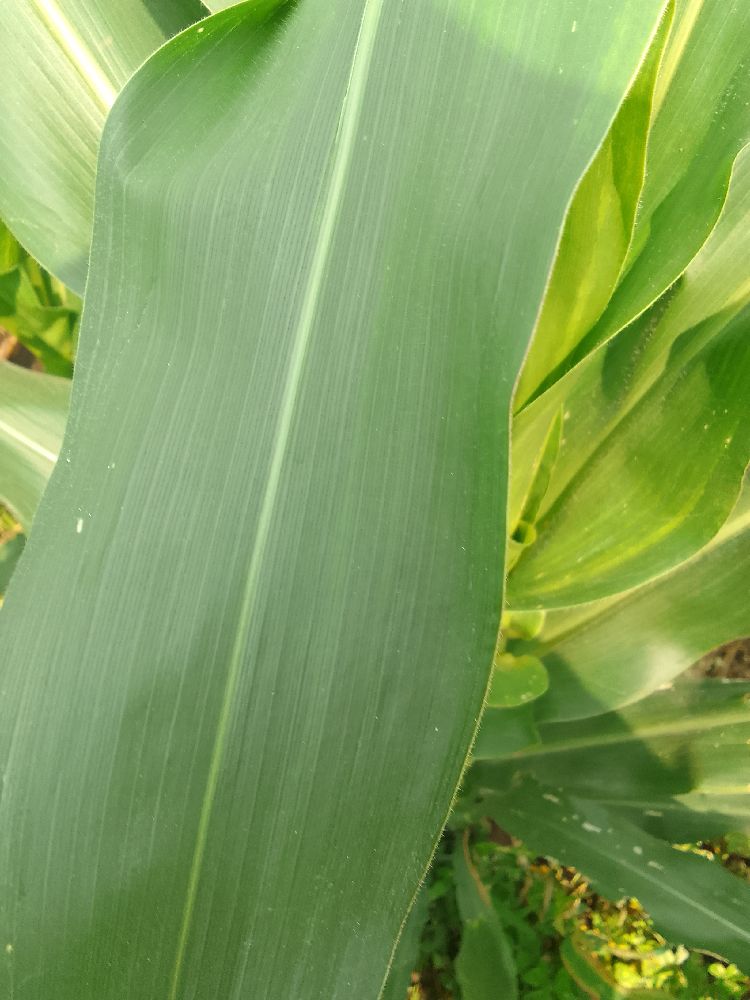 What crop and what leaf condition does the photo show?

maize, healthy
